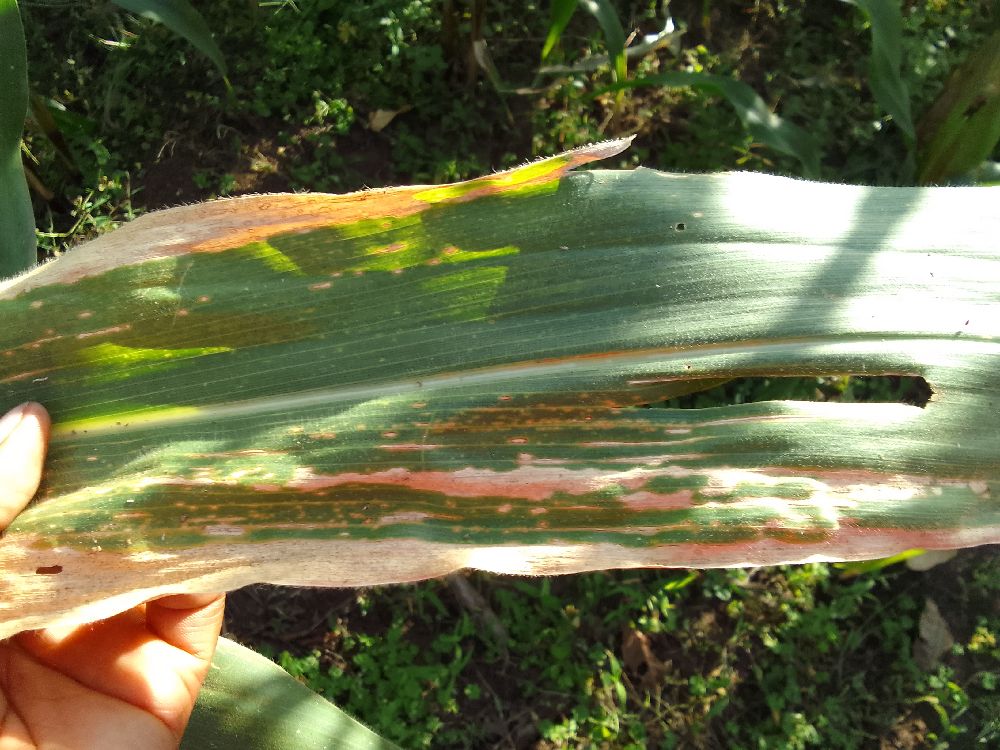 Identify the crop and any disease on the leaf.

maize, maize lethal necrosis
